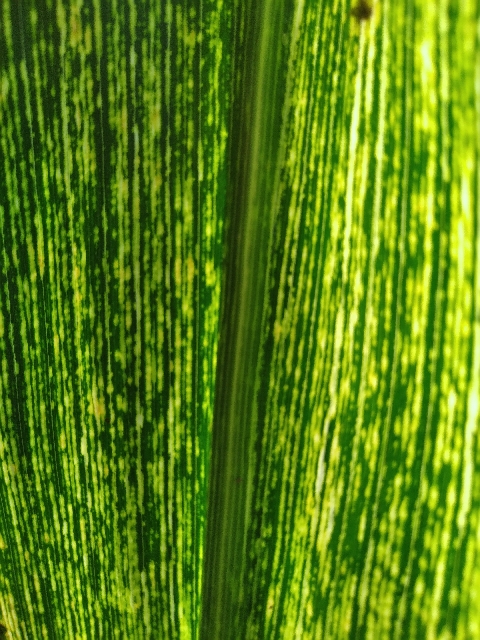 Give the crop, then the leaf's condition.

maize, maize streak virus
